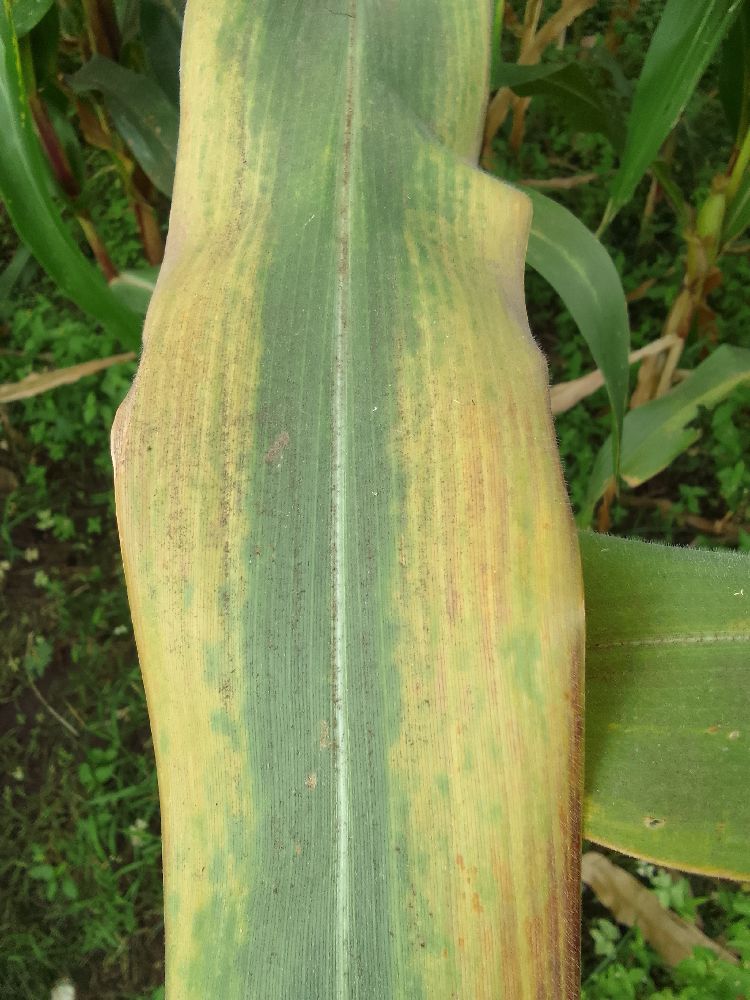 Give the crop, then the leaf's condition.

maize, maize lethal necrosis
